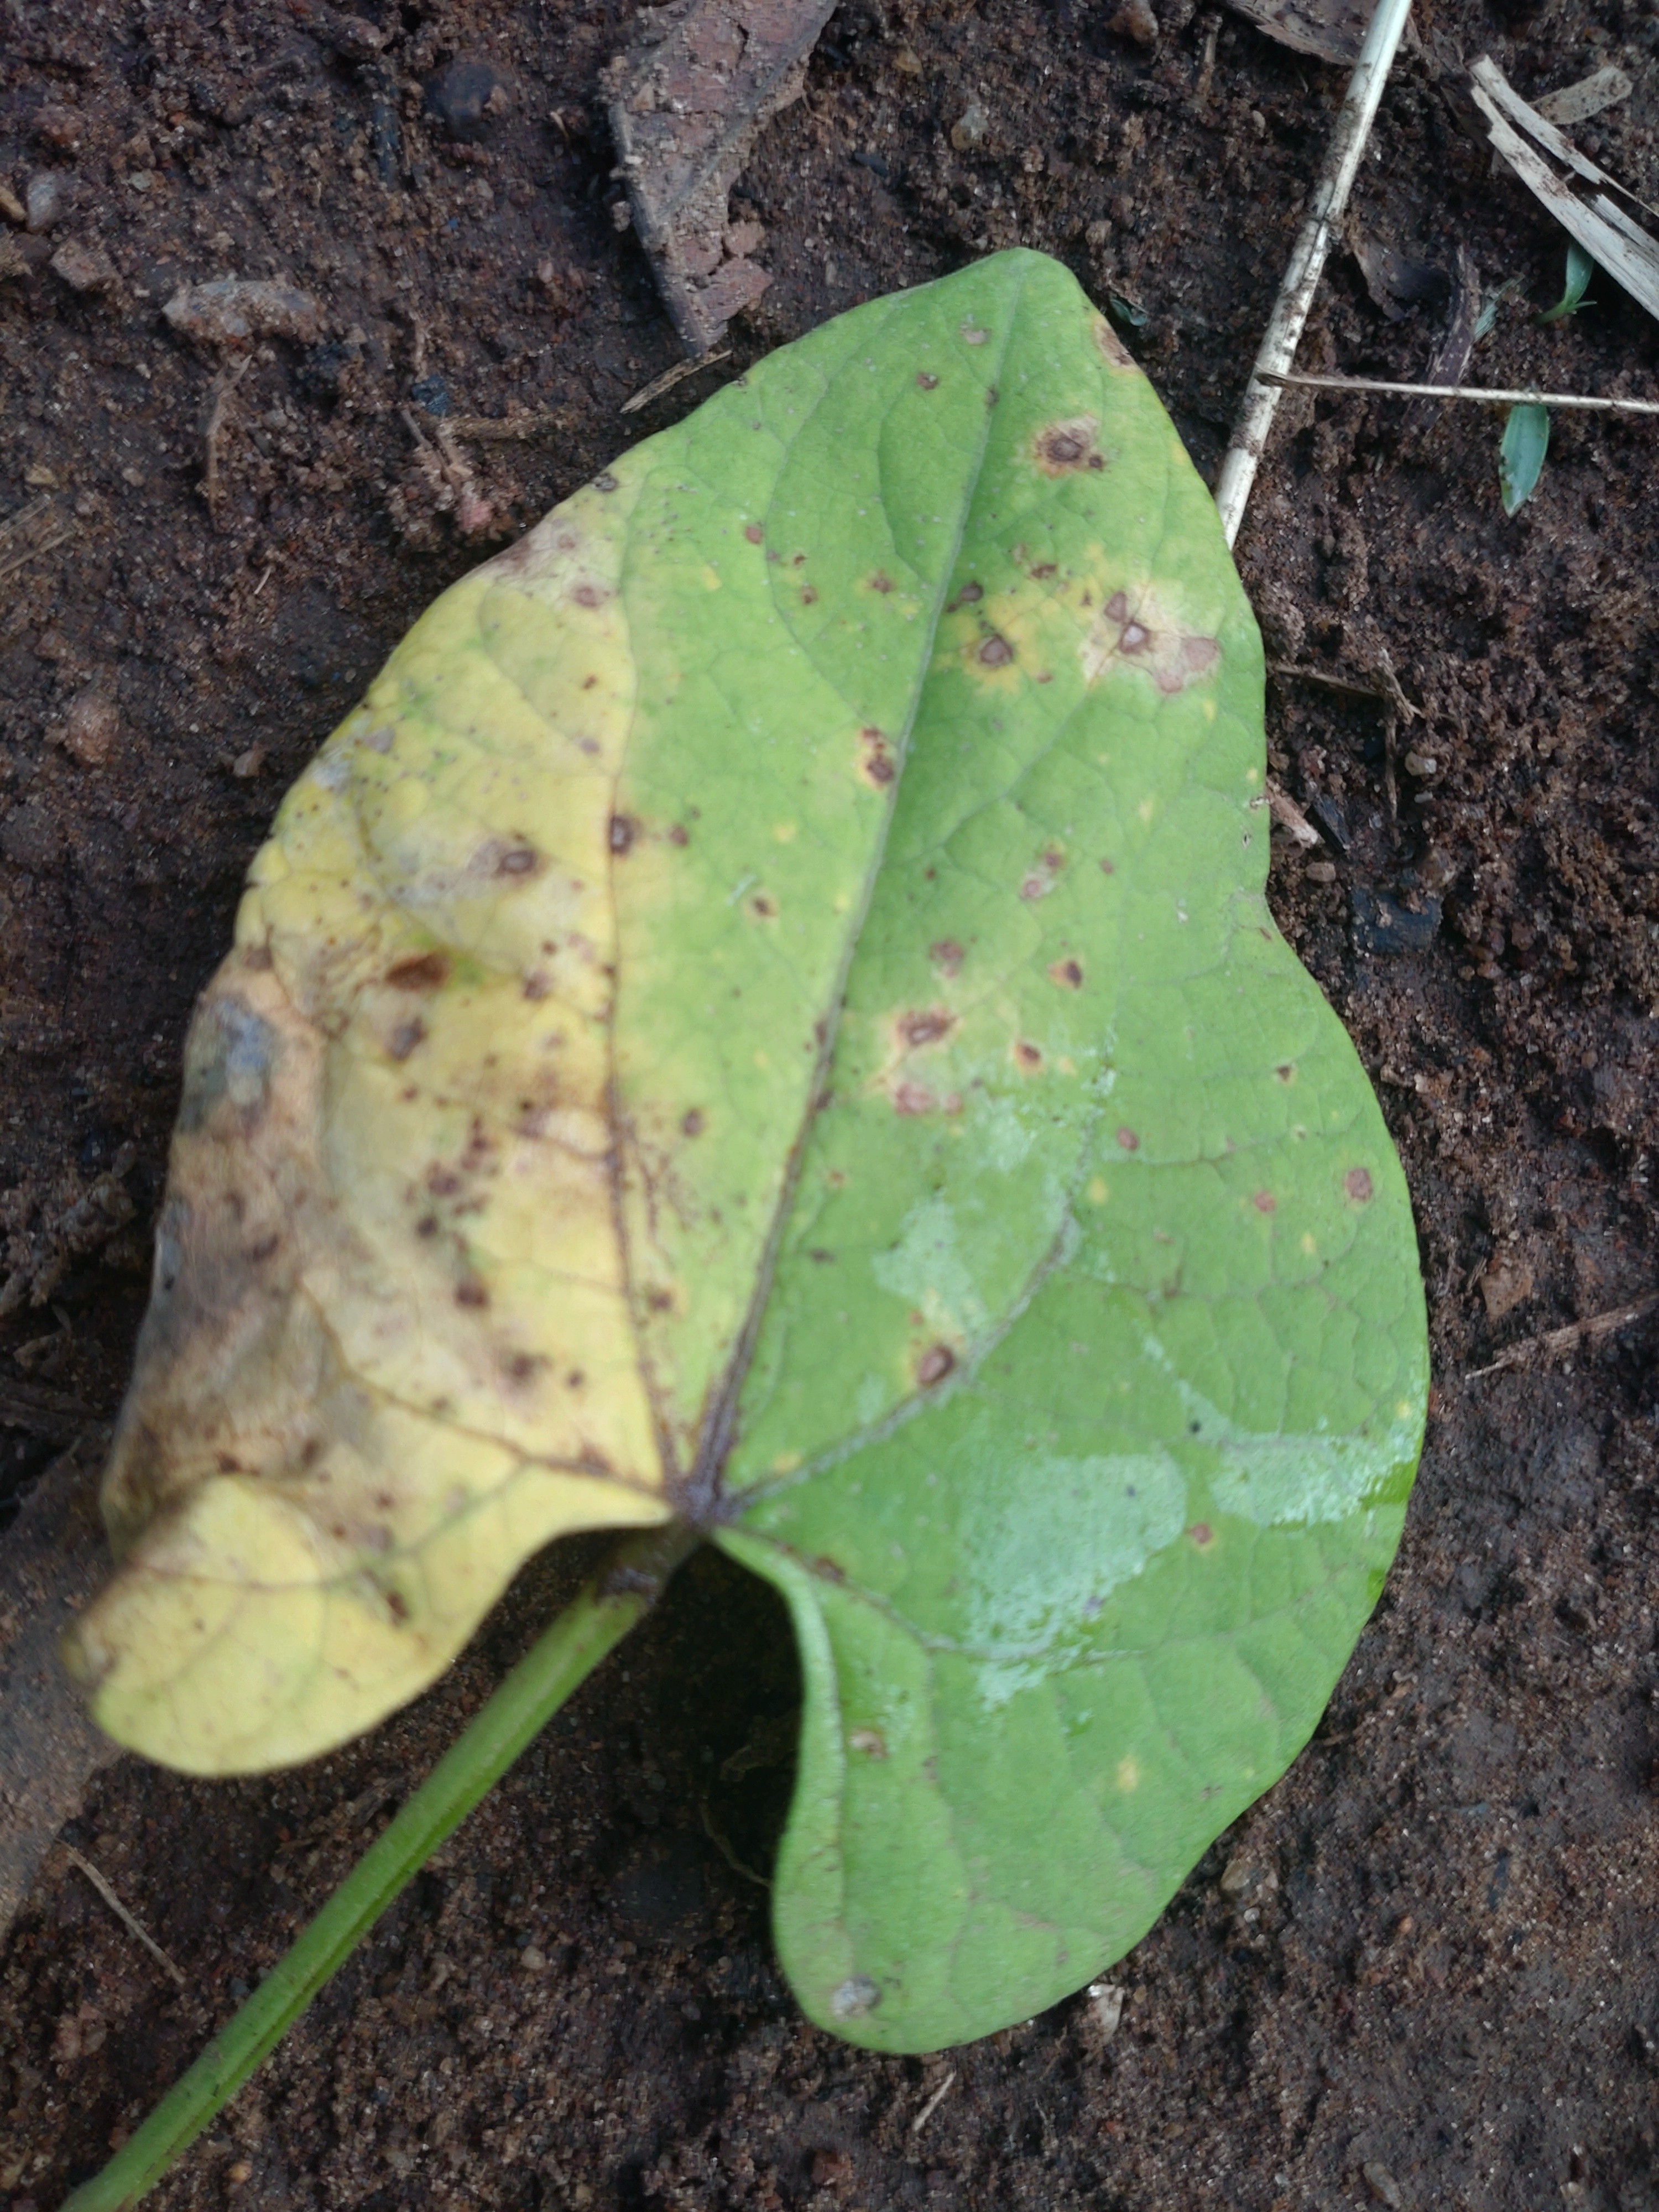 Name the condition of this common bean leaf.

rust
